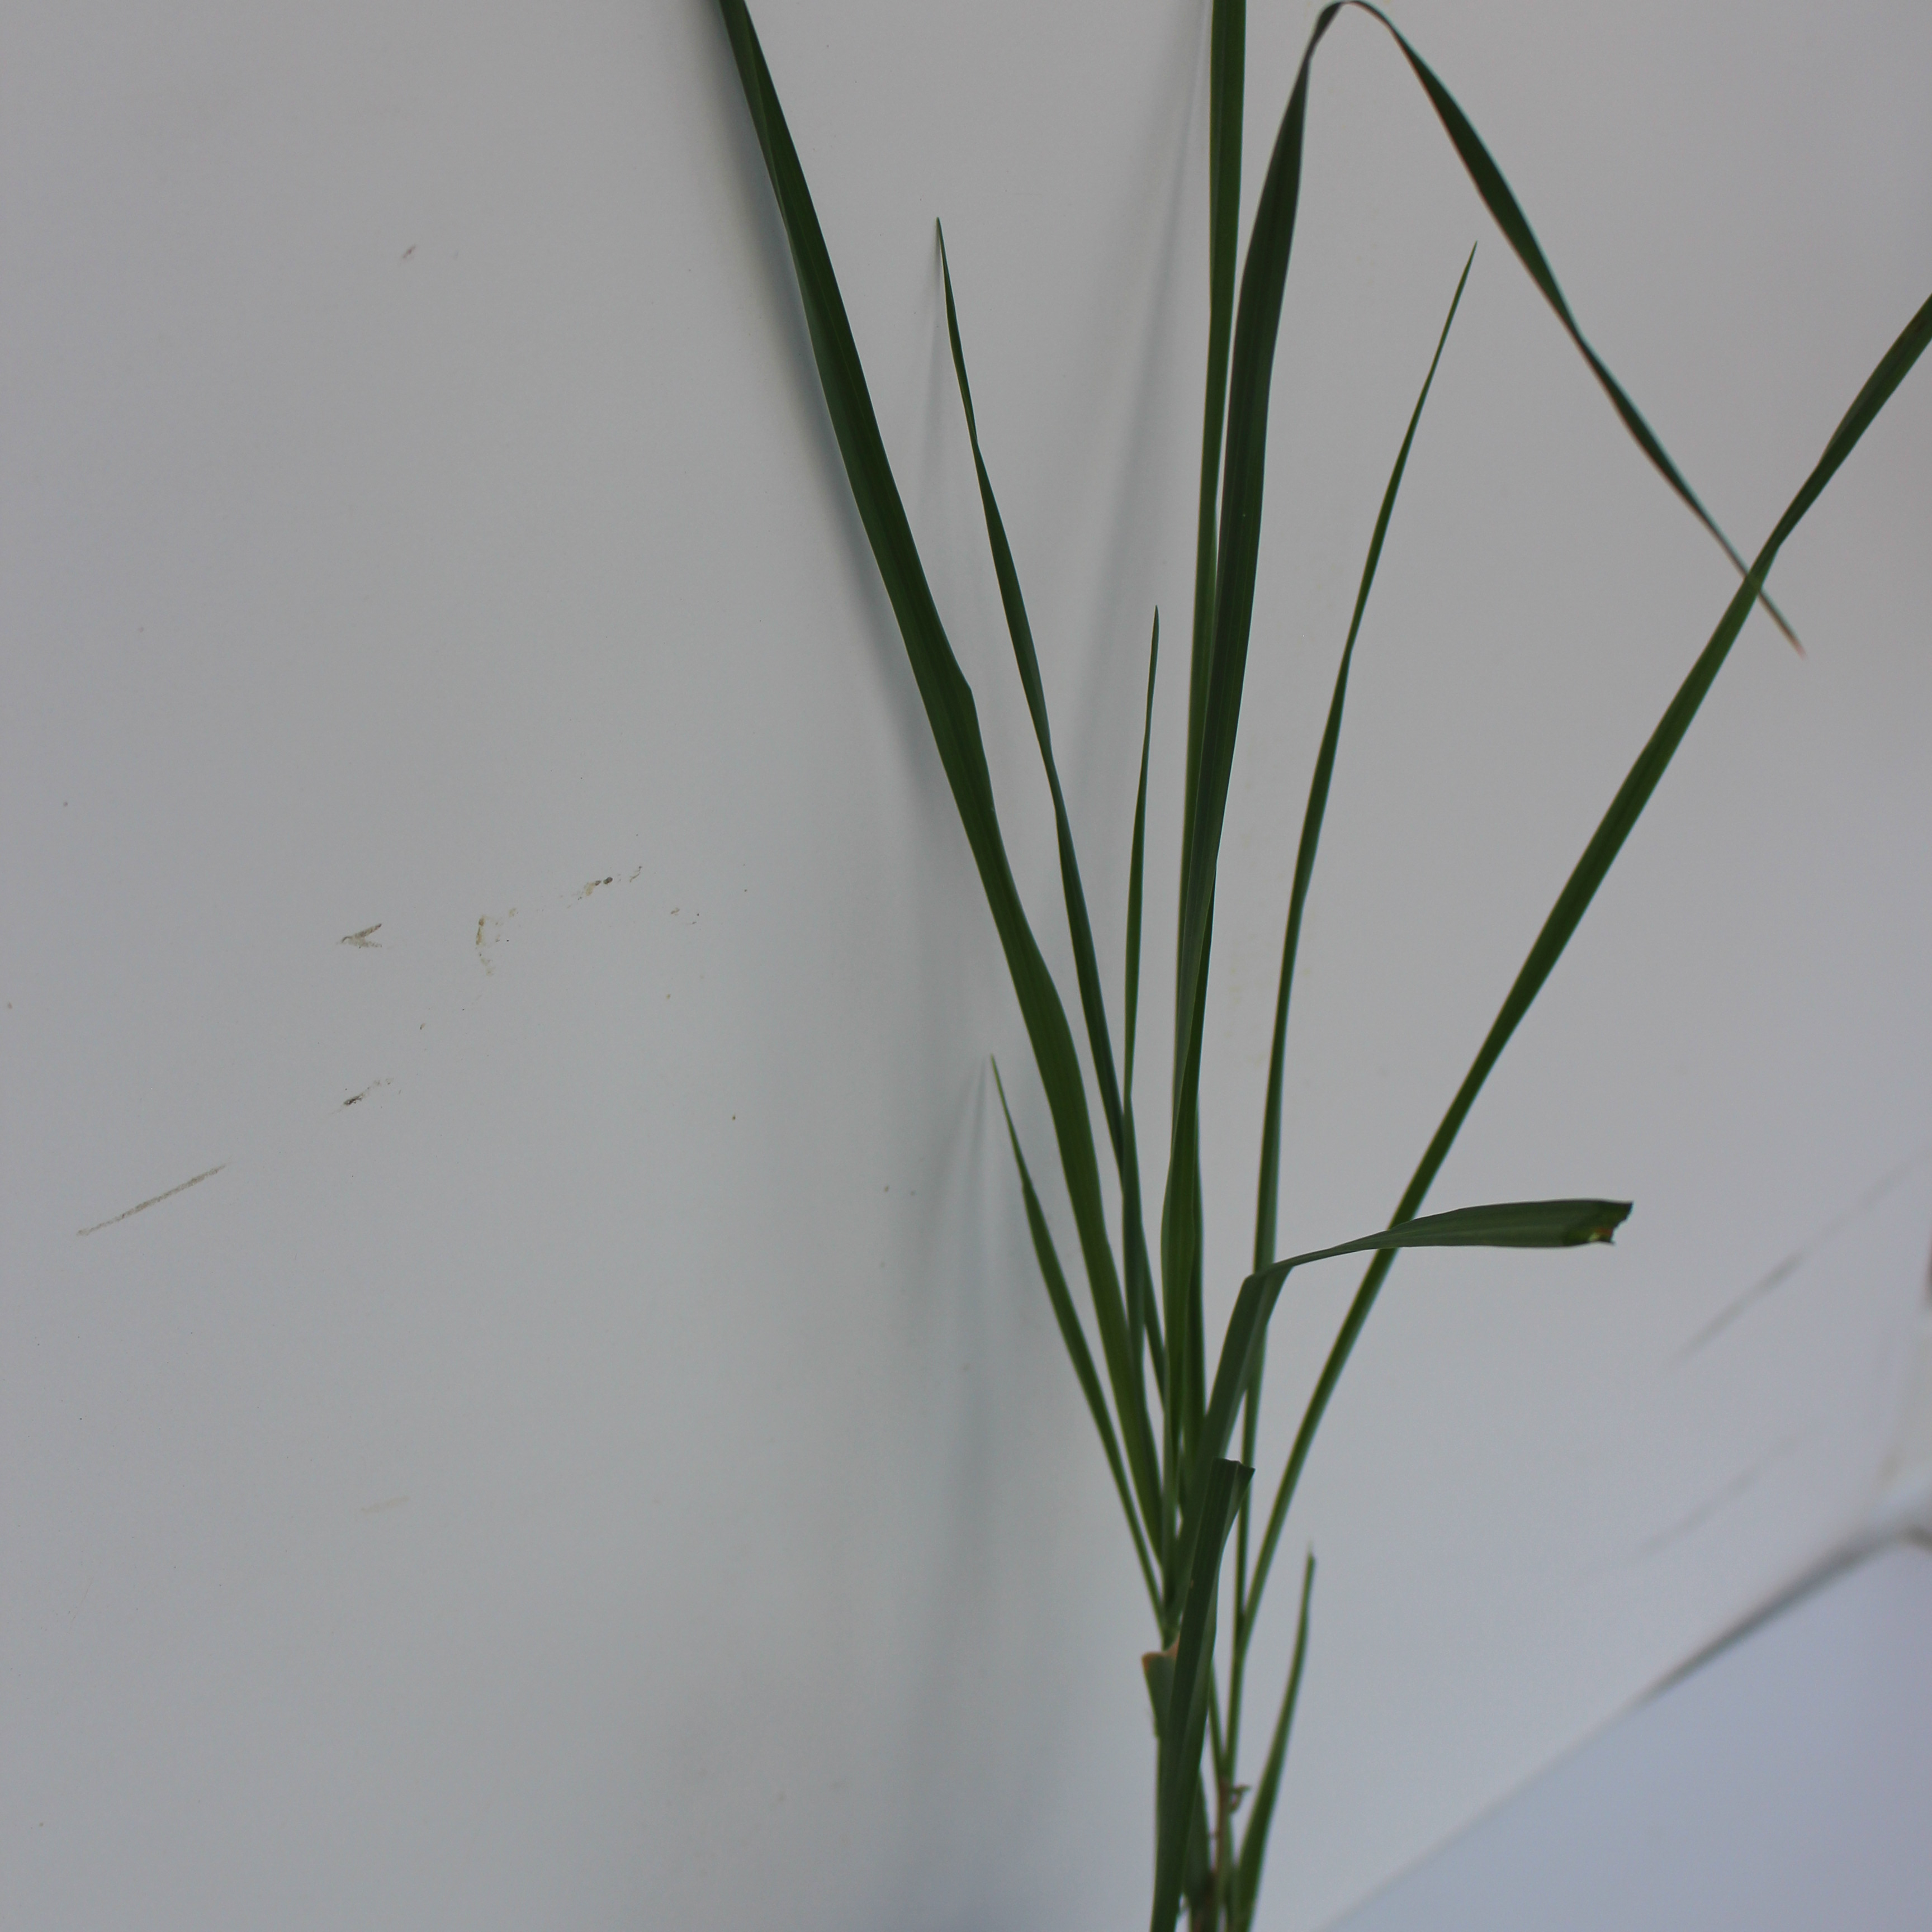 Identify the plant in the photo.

Avena sterilis
